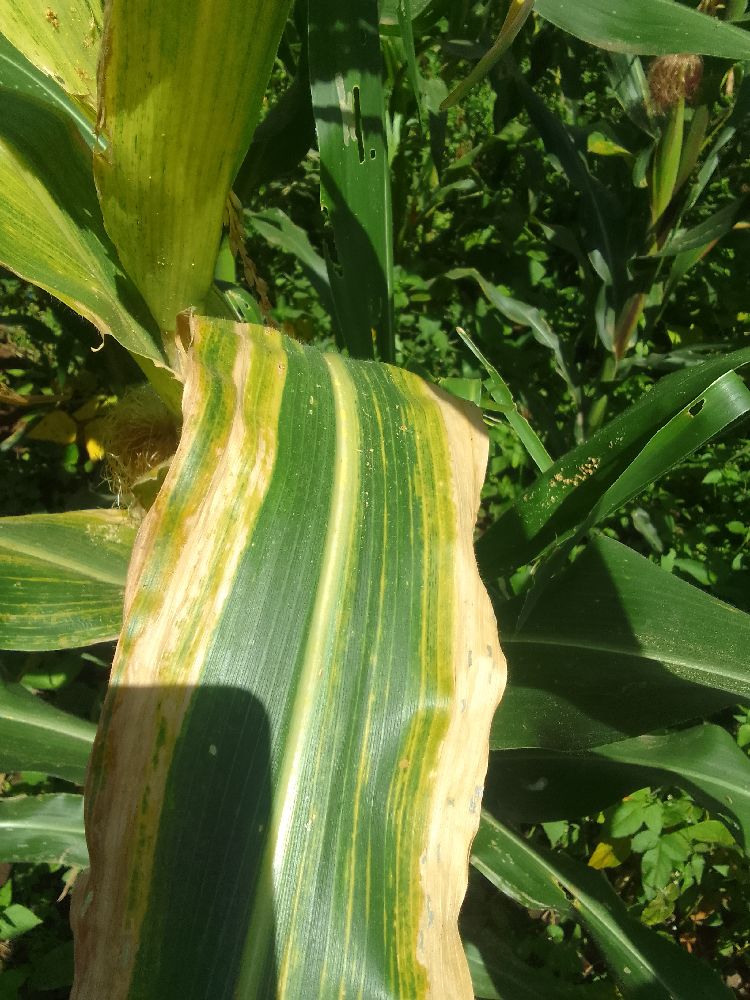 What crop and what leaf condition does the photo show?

maize, maize lethal necrosis
